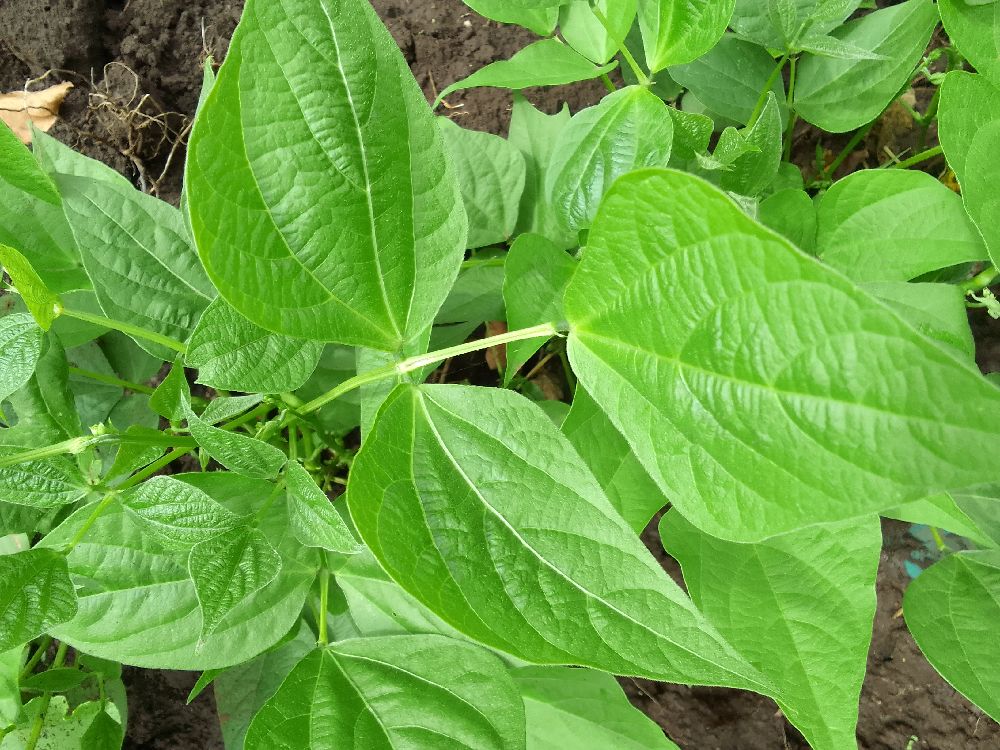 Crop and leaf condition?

common bean, healthy
